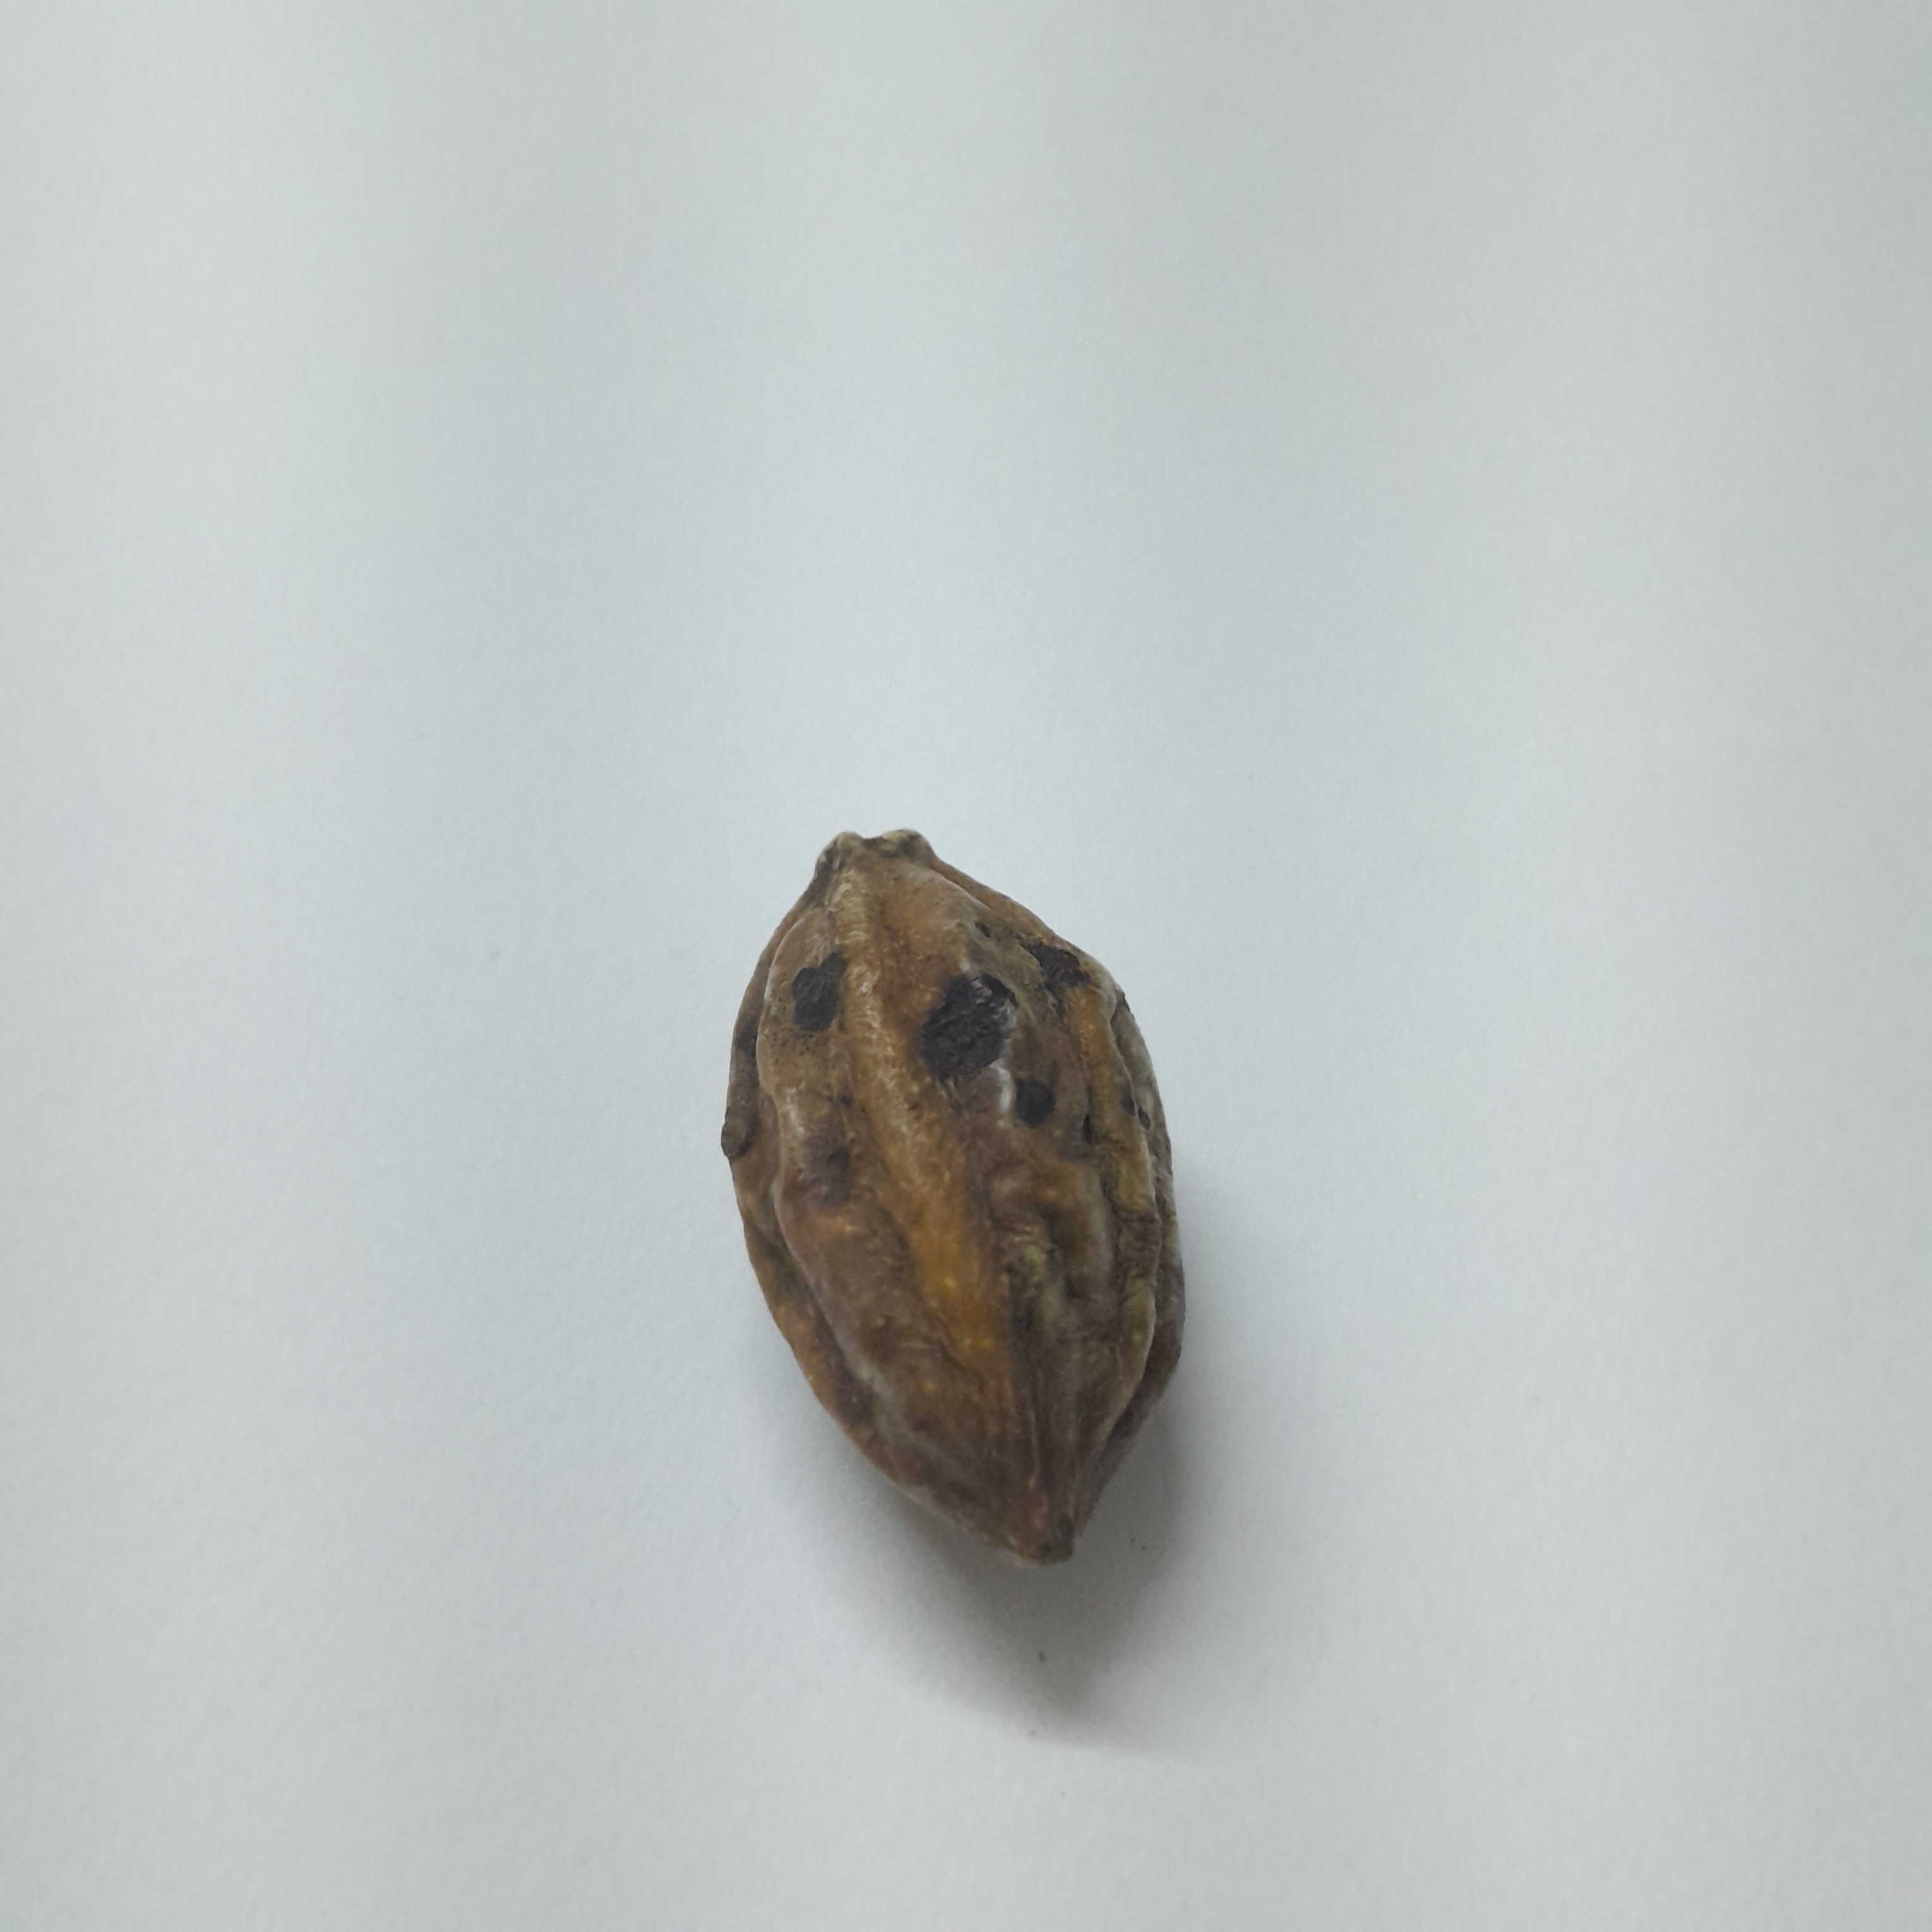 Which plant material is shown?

hirdaa
